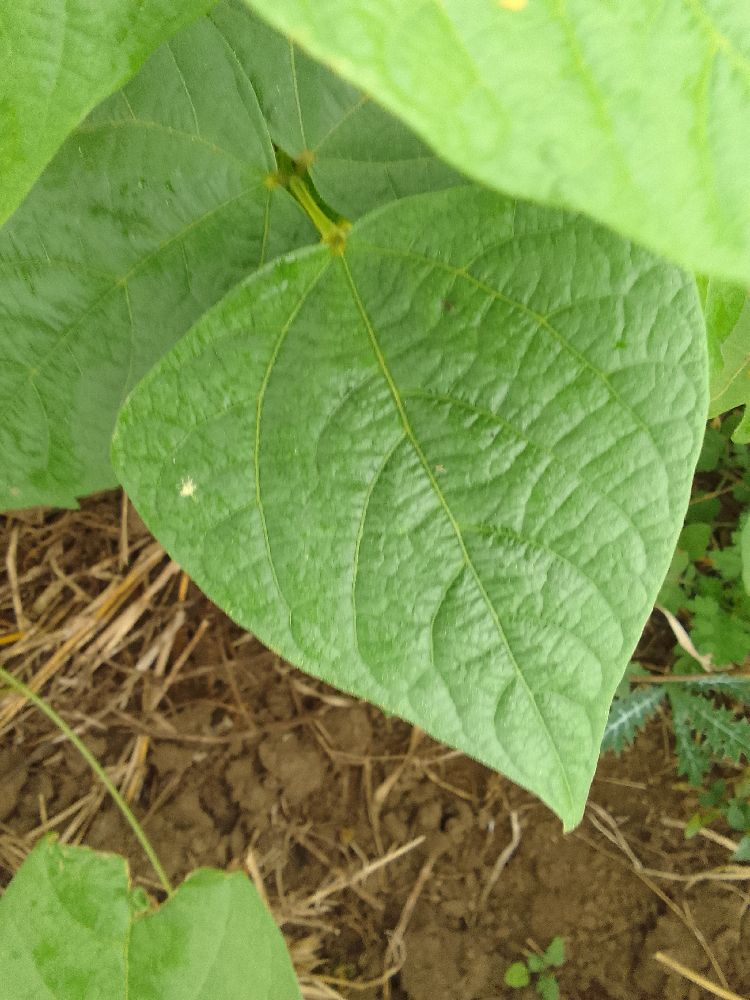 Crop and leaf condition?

common bean, healthy
